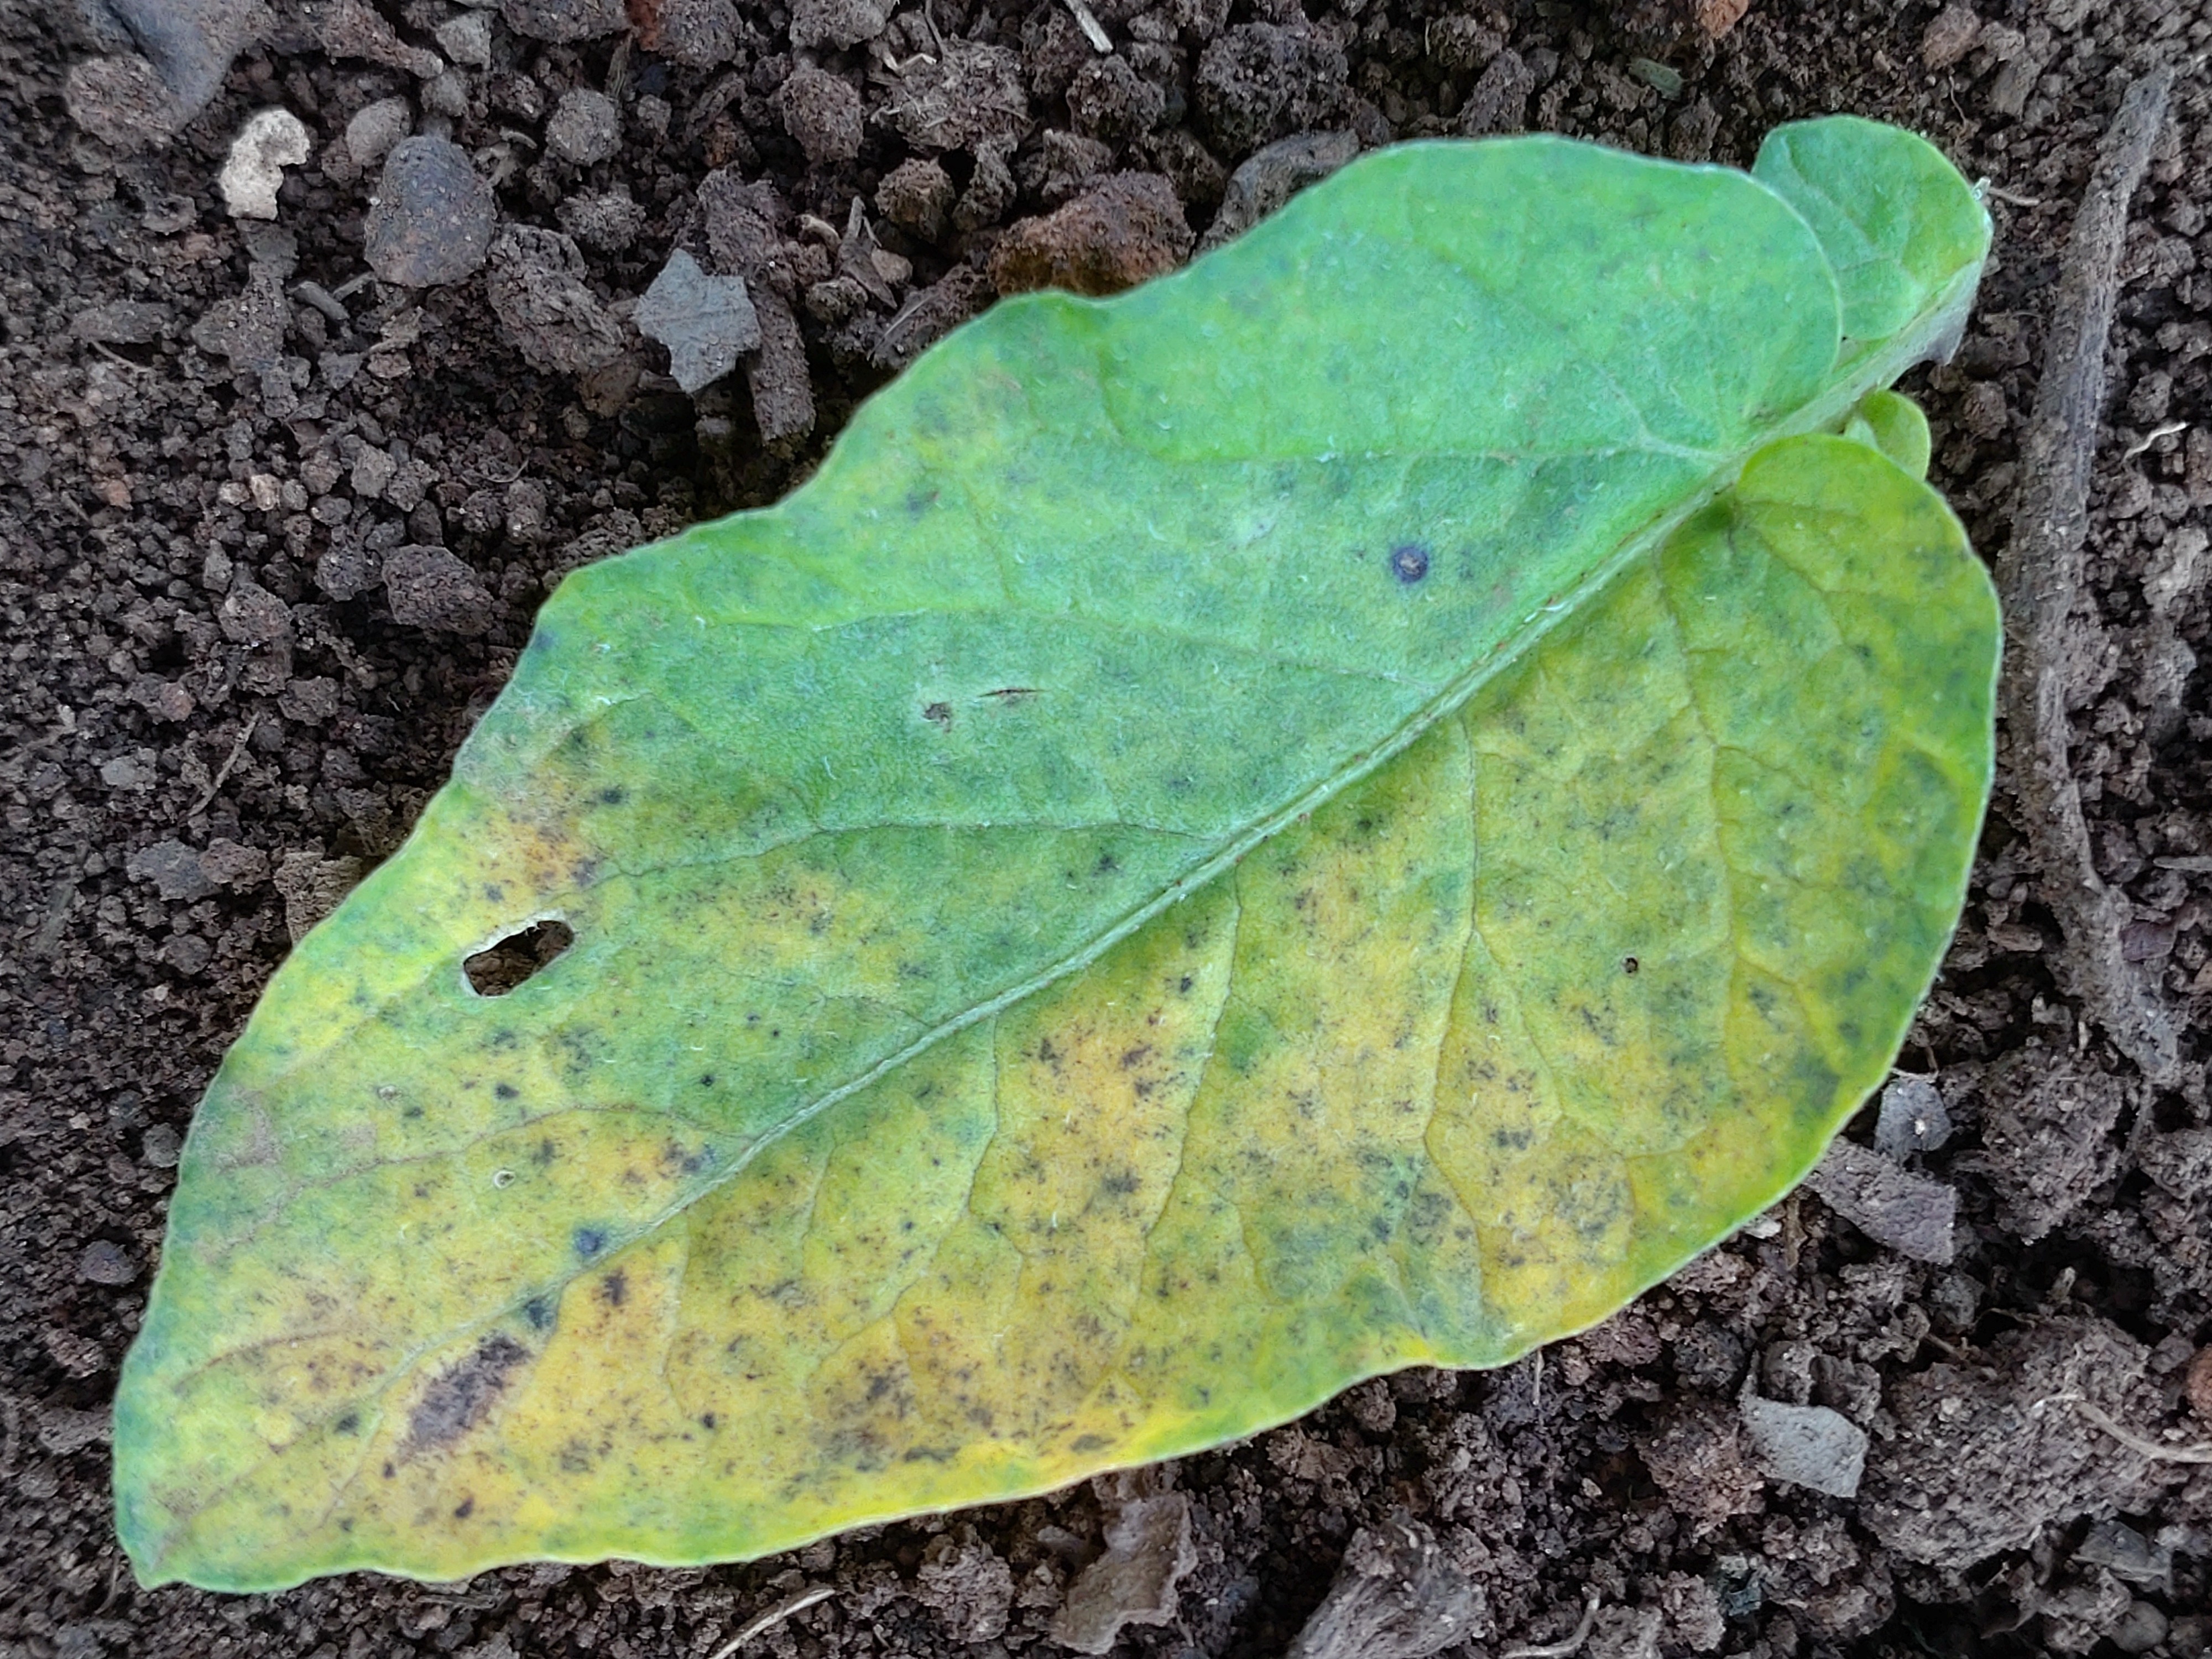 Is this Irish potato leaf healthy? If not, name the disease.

late blight
